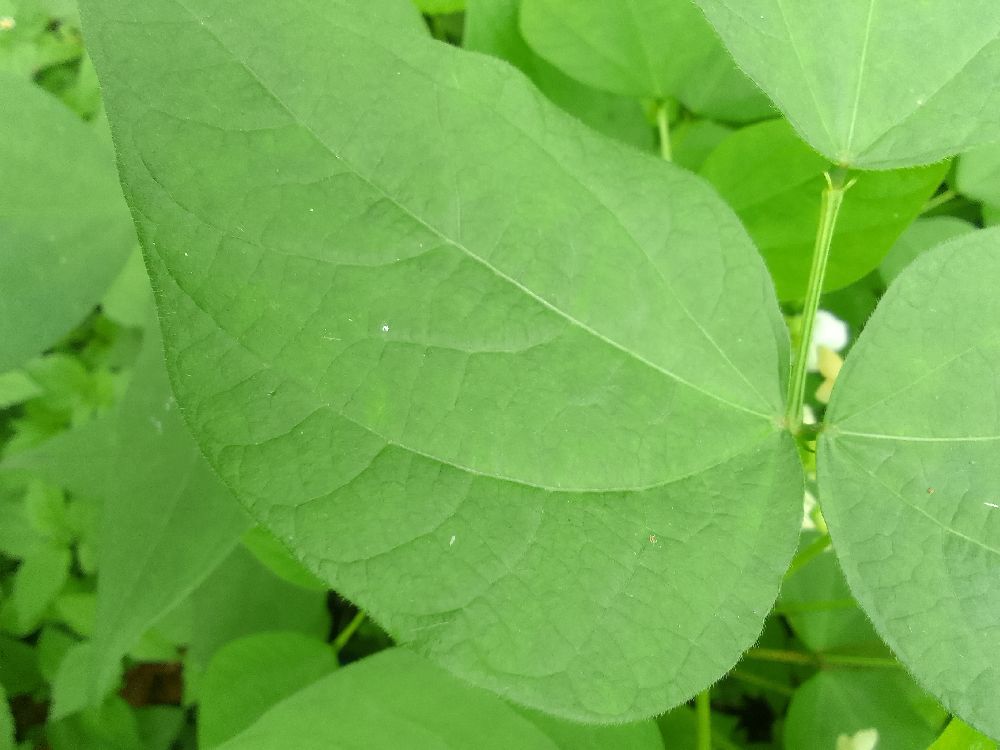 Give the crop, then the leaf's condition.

common bean, healthy
